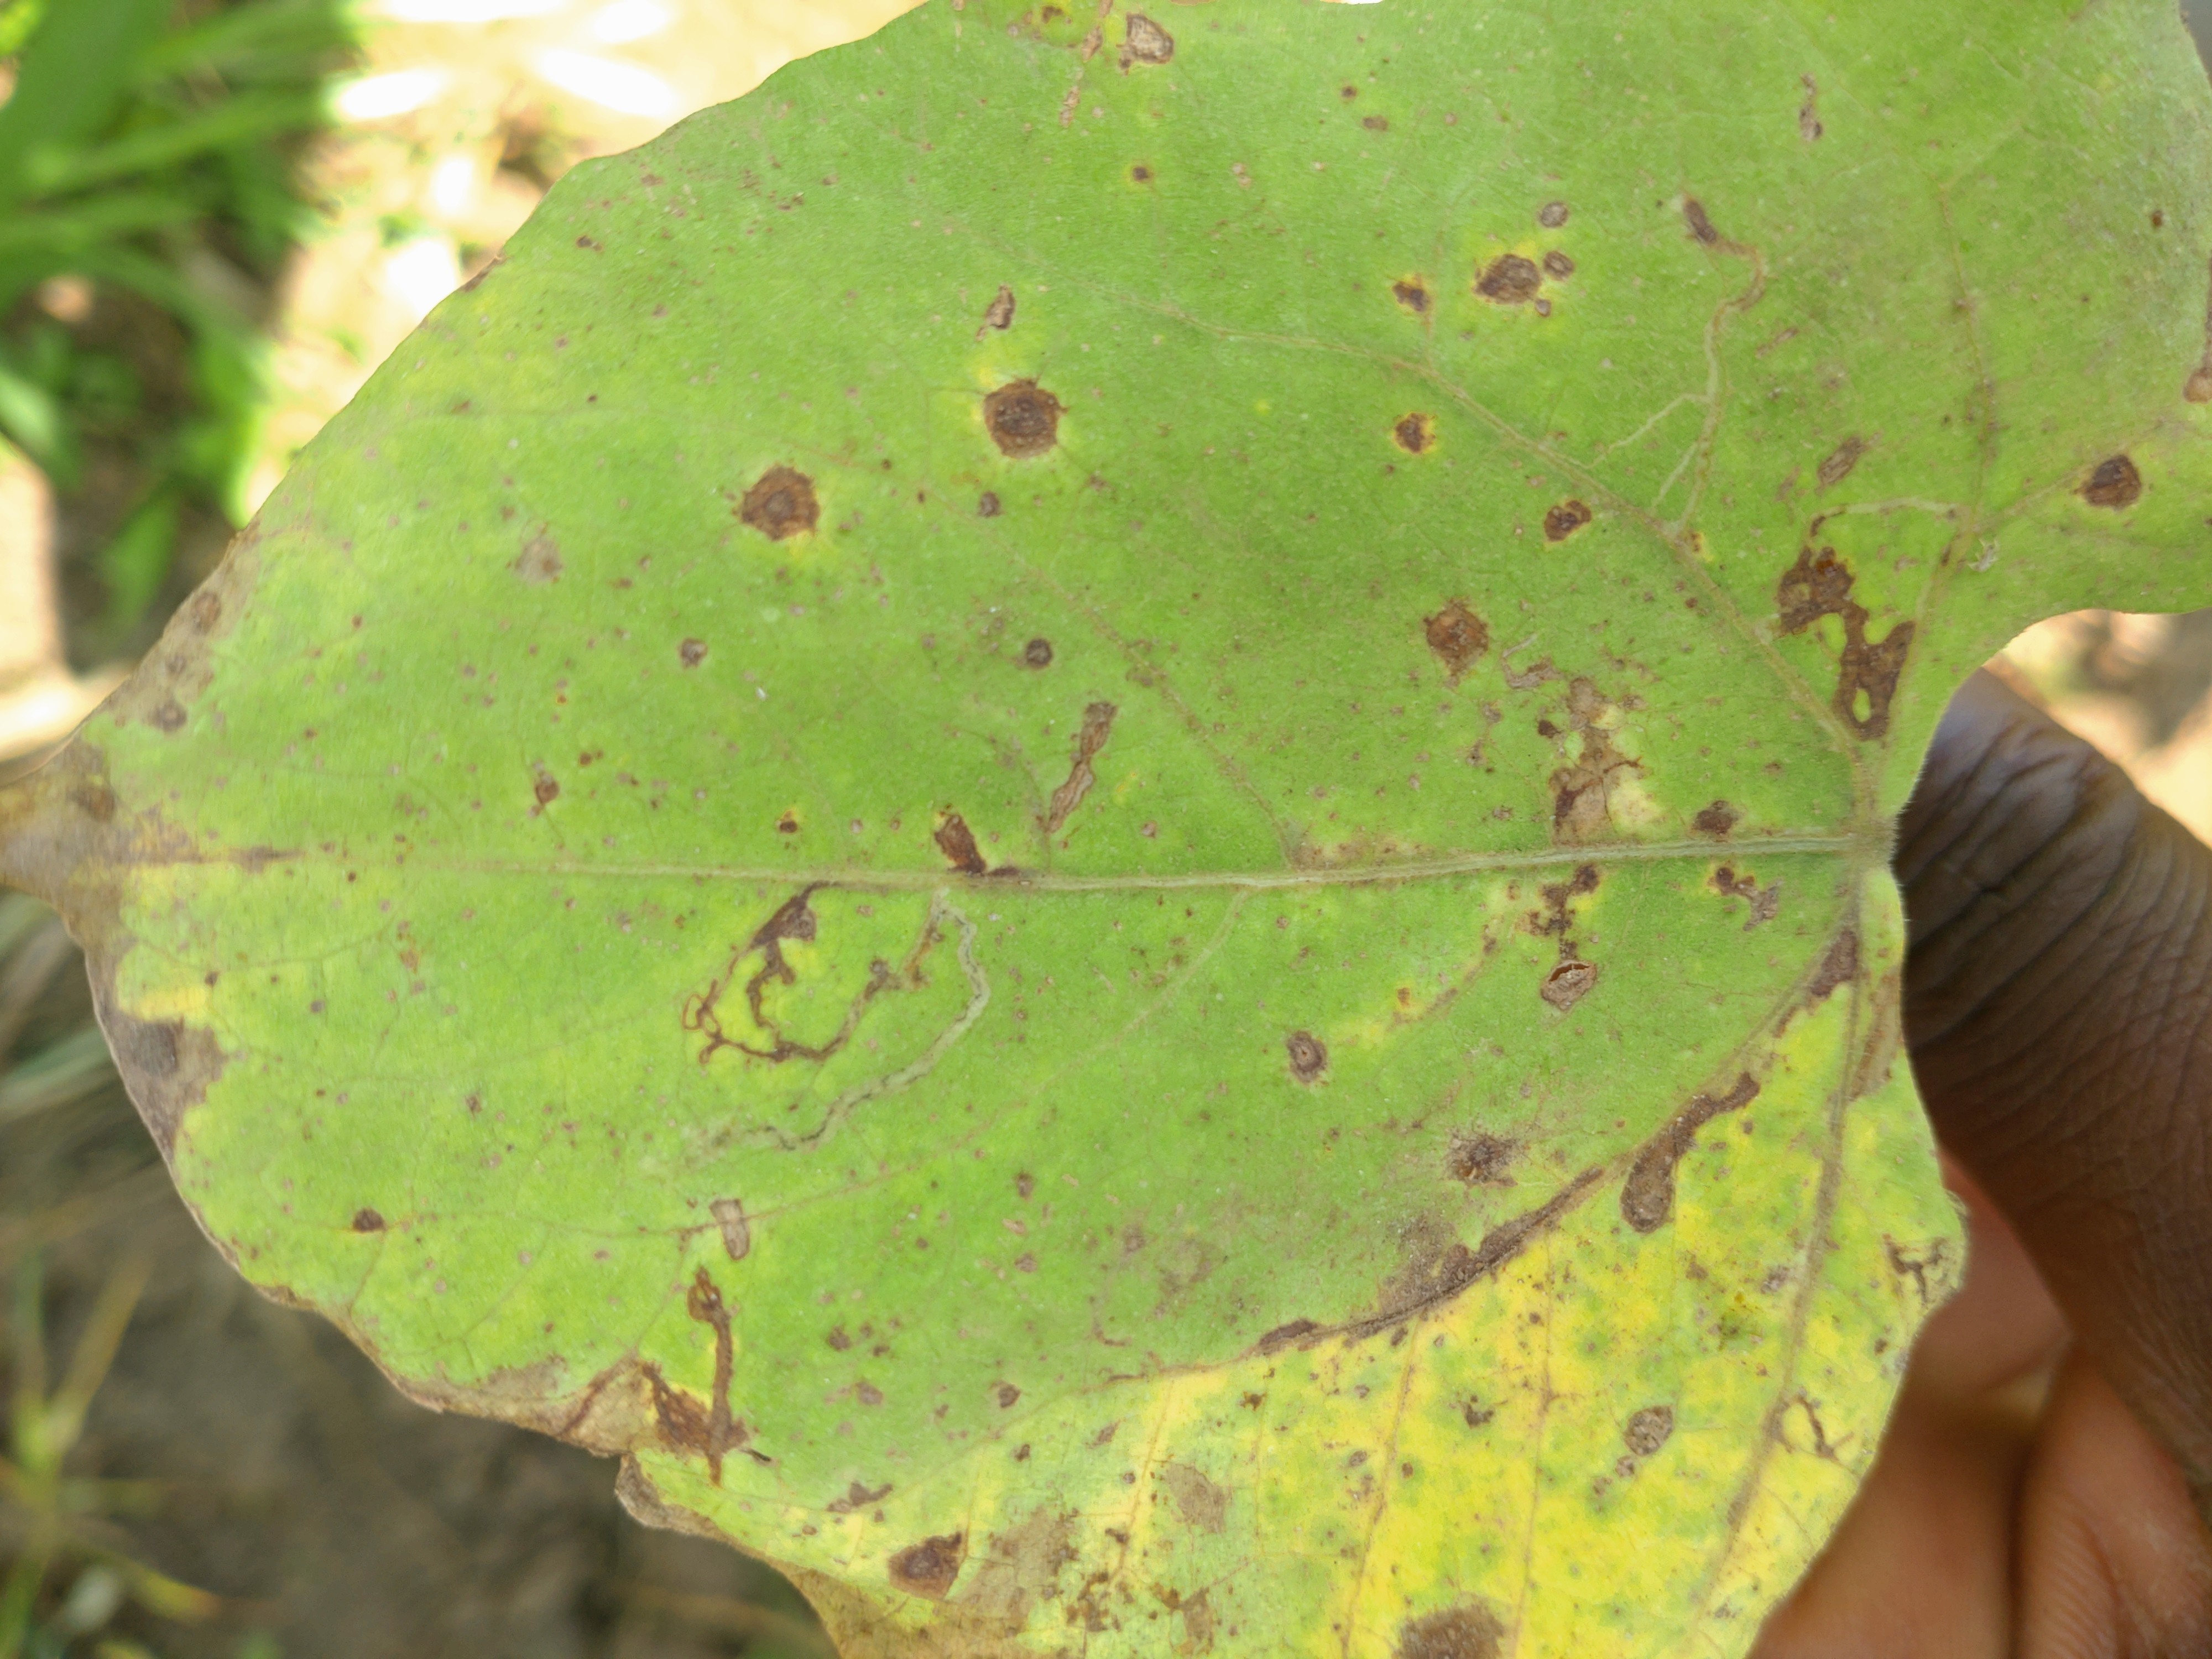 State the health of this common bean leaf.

anthracnose
